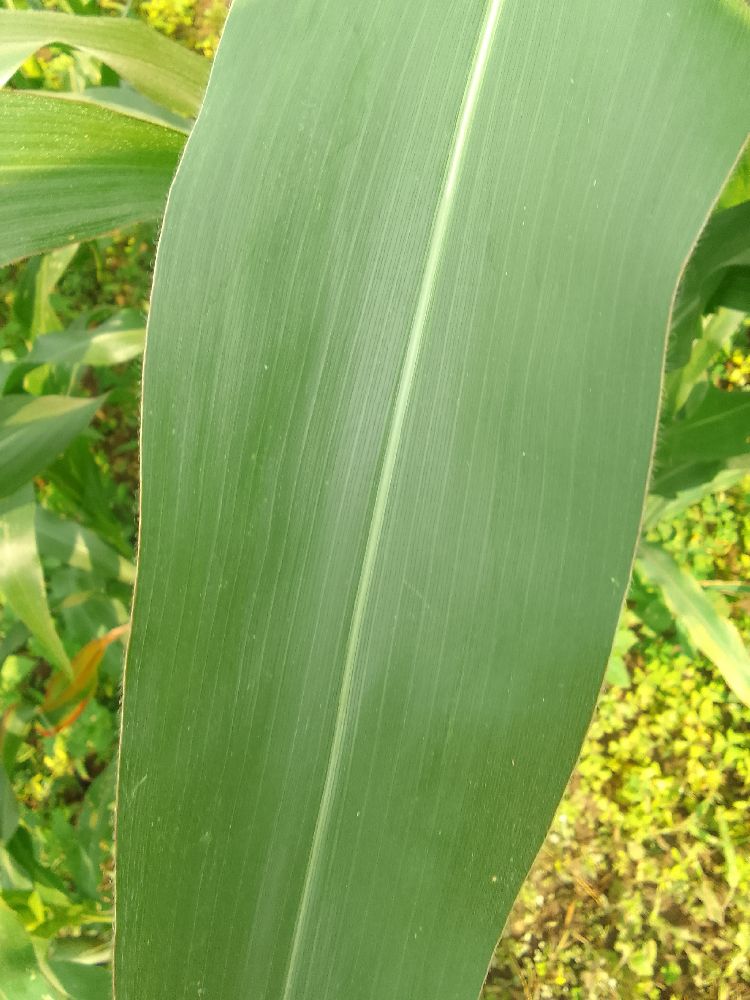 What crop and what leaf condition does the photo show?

maize, healthy
